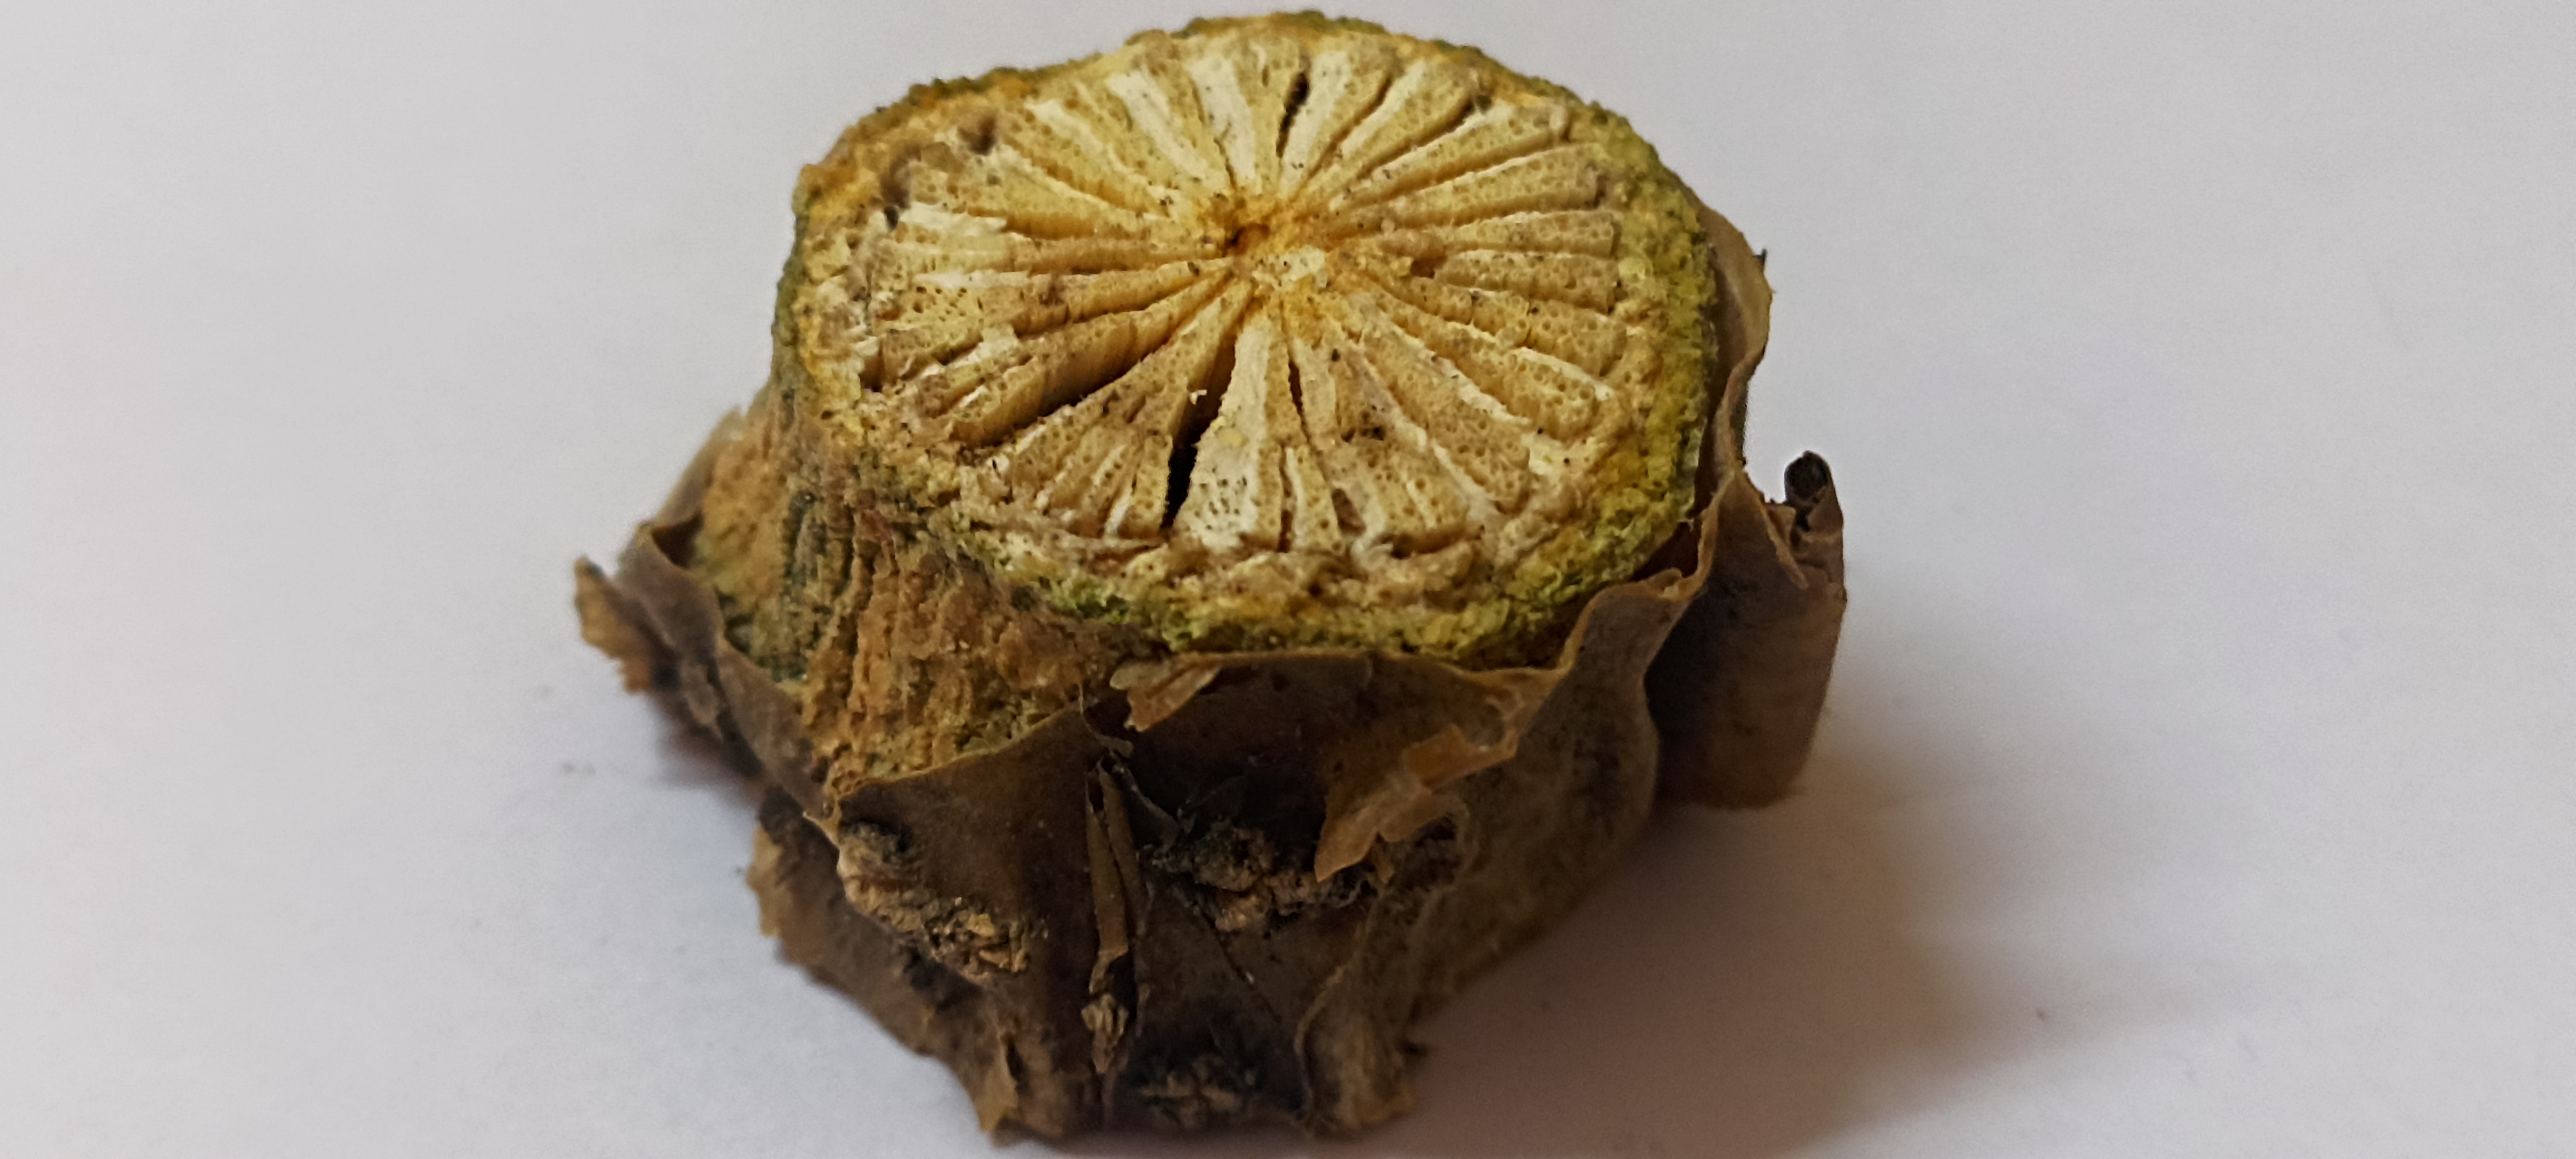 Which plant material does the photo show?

gulvel
